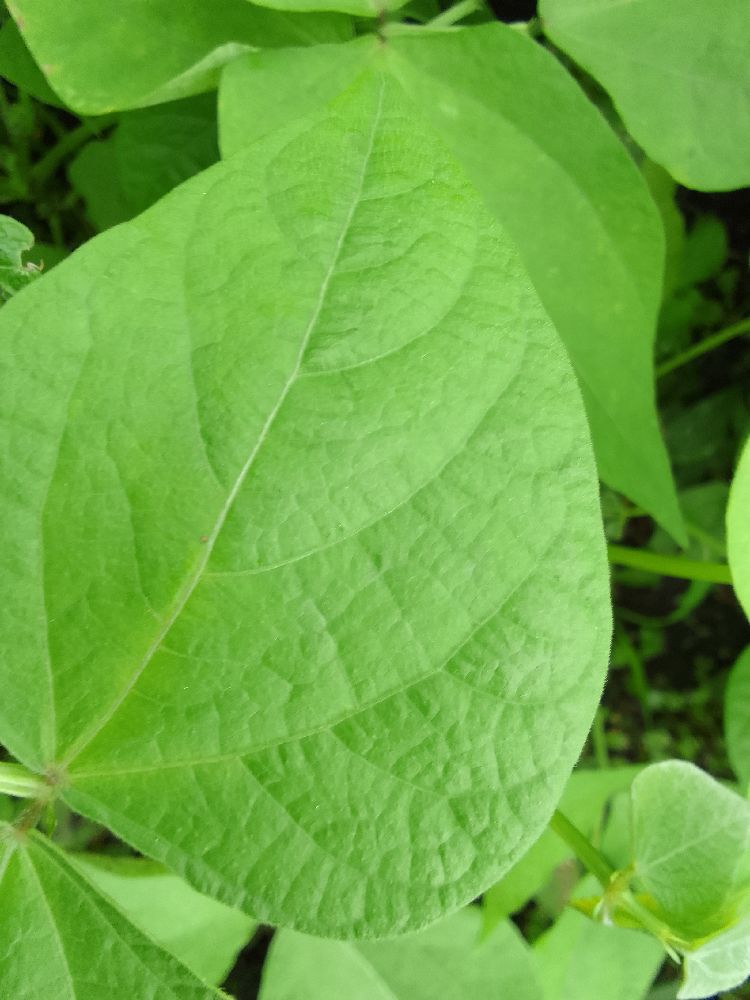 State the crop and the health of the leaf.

common bean, healthy
